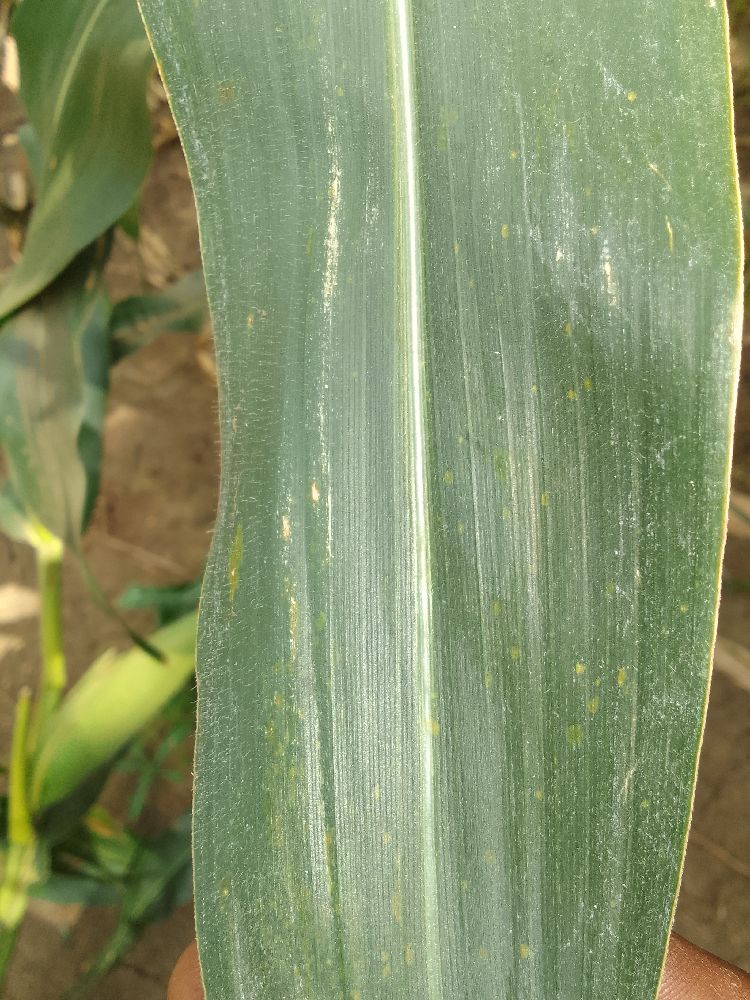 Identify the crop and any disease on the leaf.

maize, healthy
